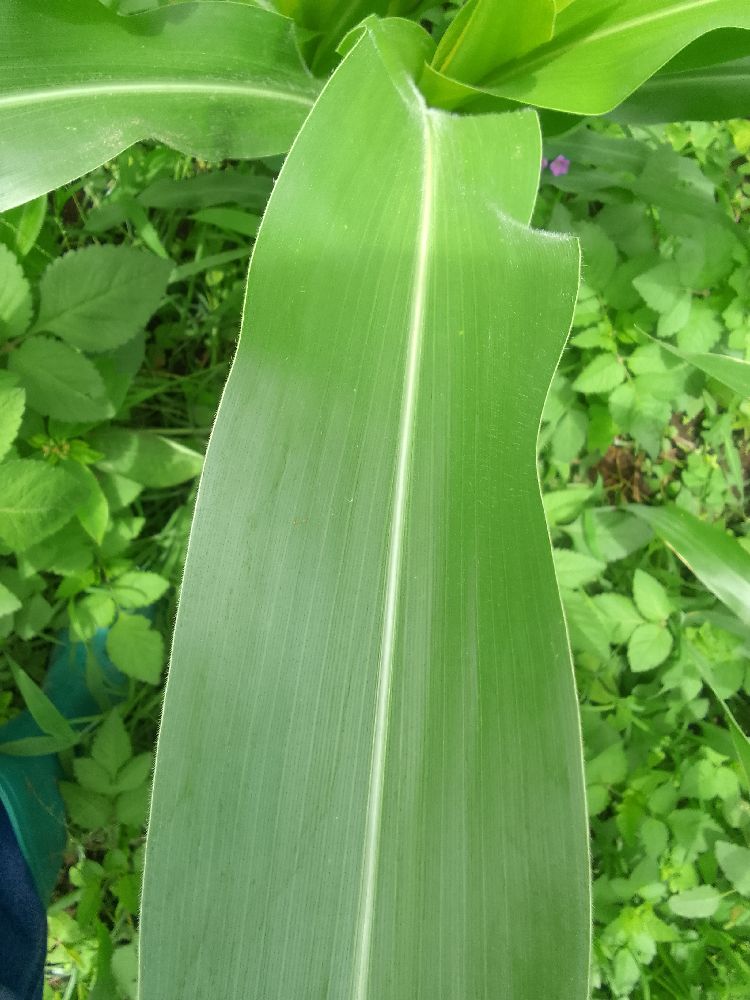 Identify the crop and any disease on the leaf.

maize, healthy
